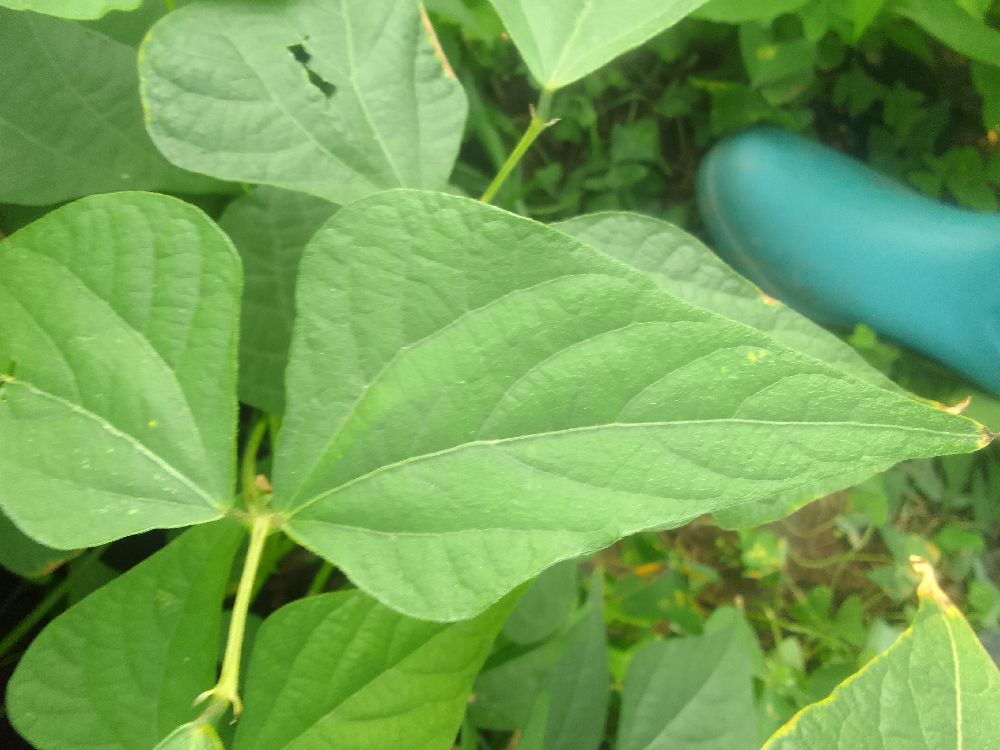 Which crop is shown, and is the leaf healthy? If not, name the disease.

common bean, healthy
